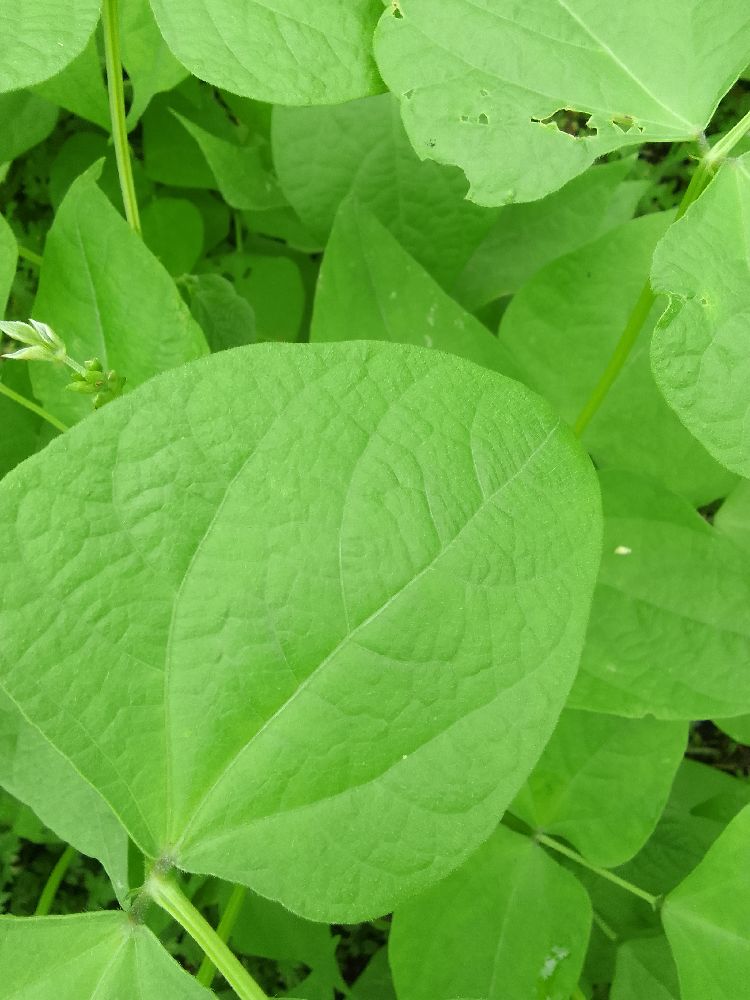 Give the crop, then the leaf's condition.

common bean, healthy
